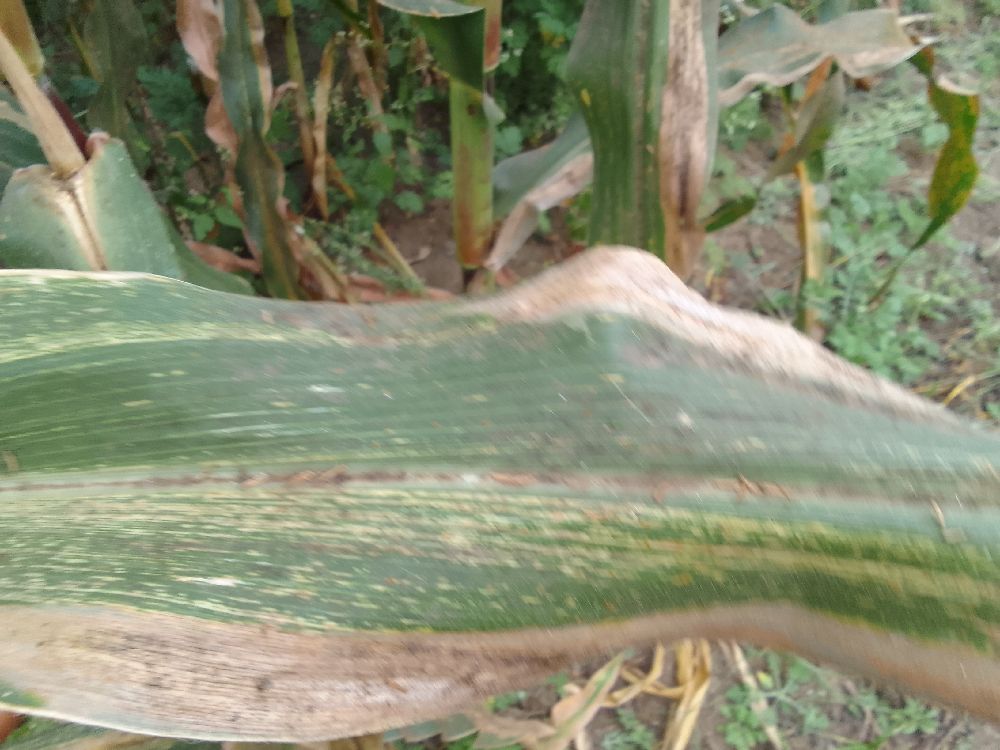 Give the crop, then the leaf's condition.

maize, maize streak virus
